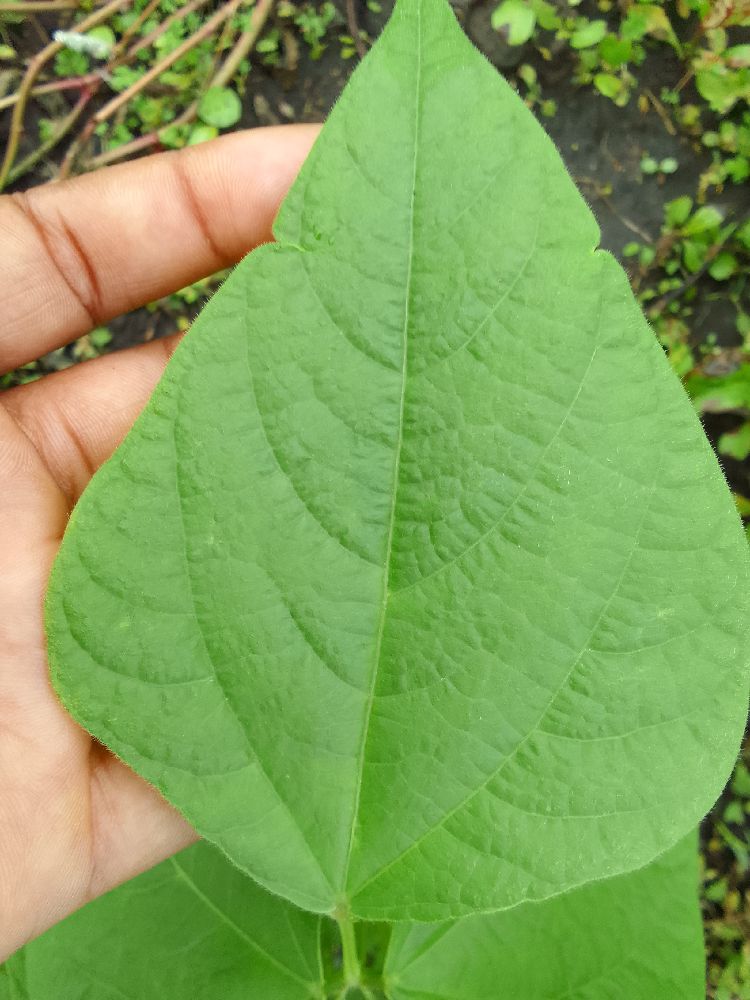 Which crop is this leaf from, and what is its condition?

common bean, healthy
